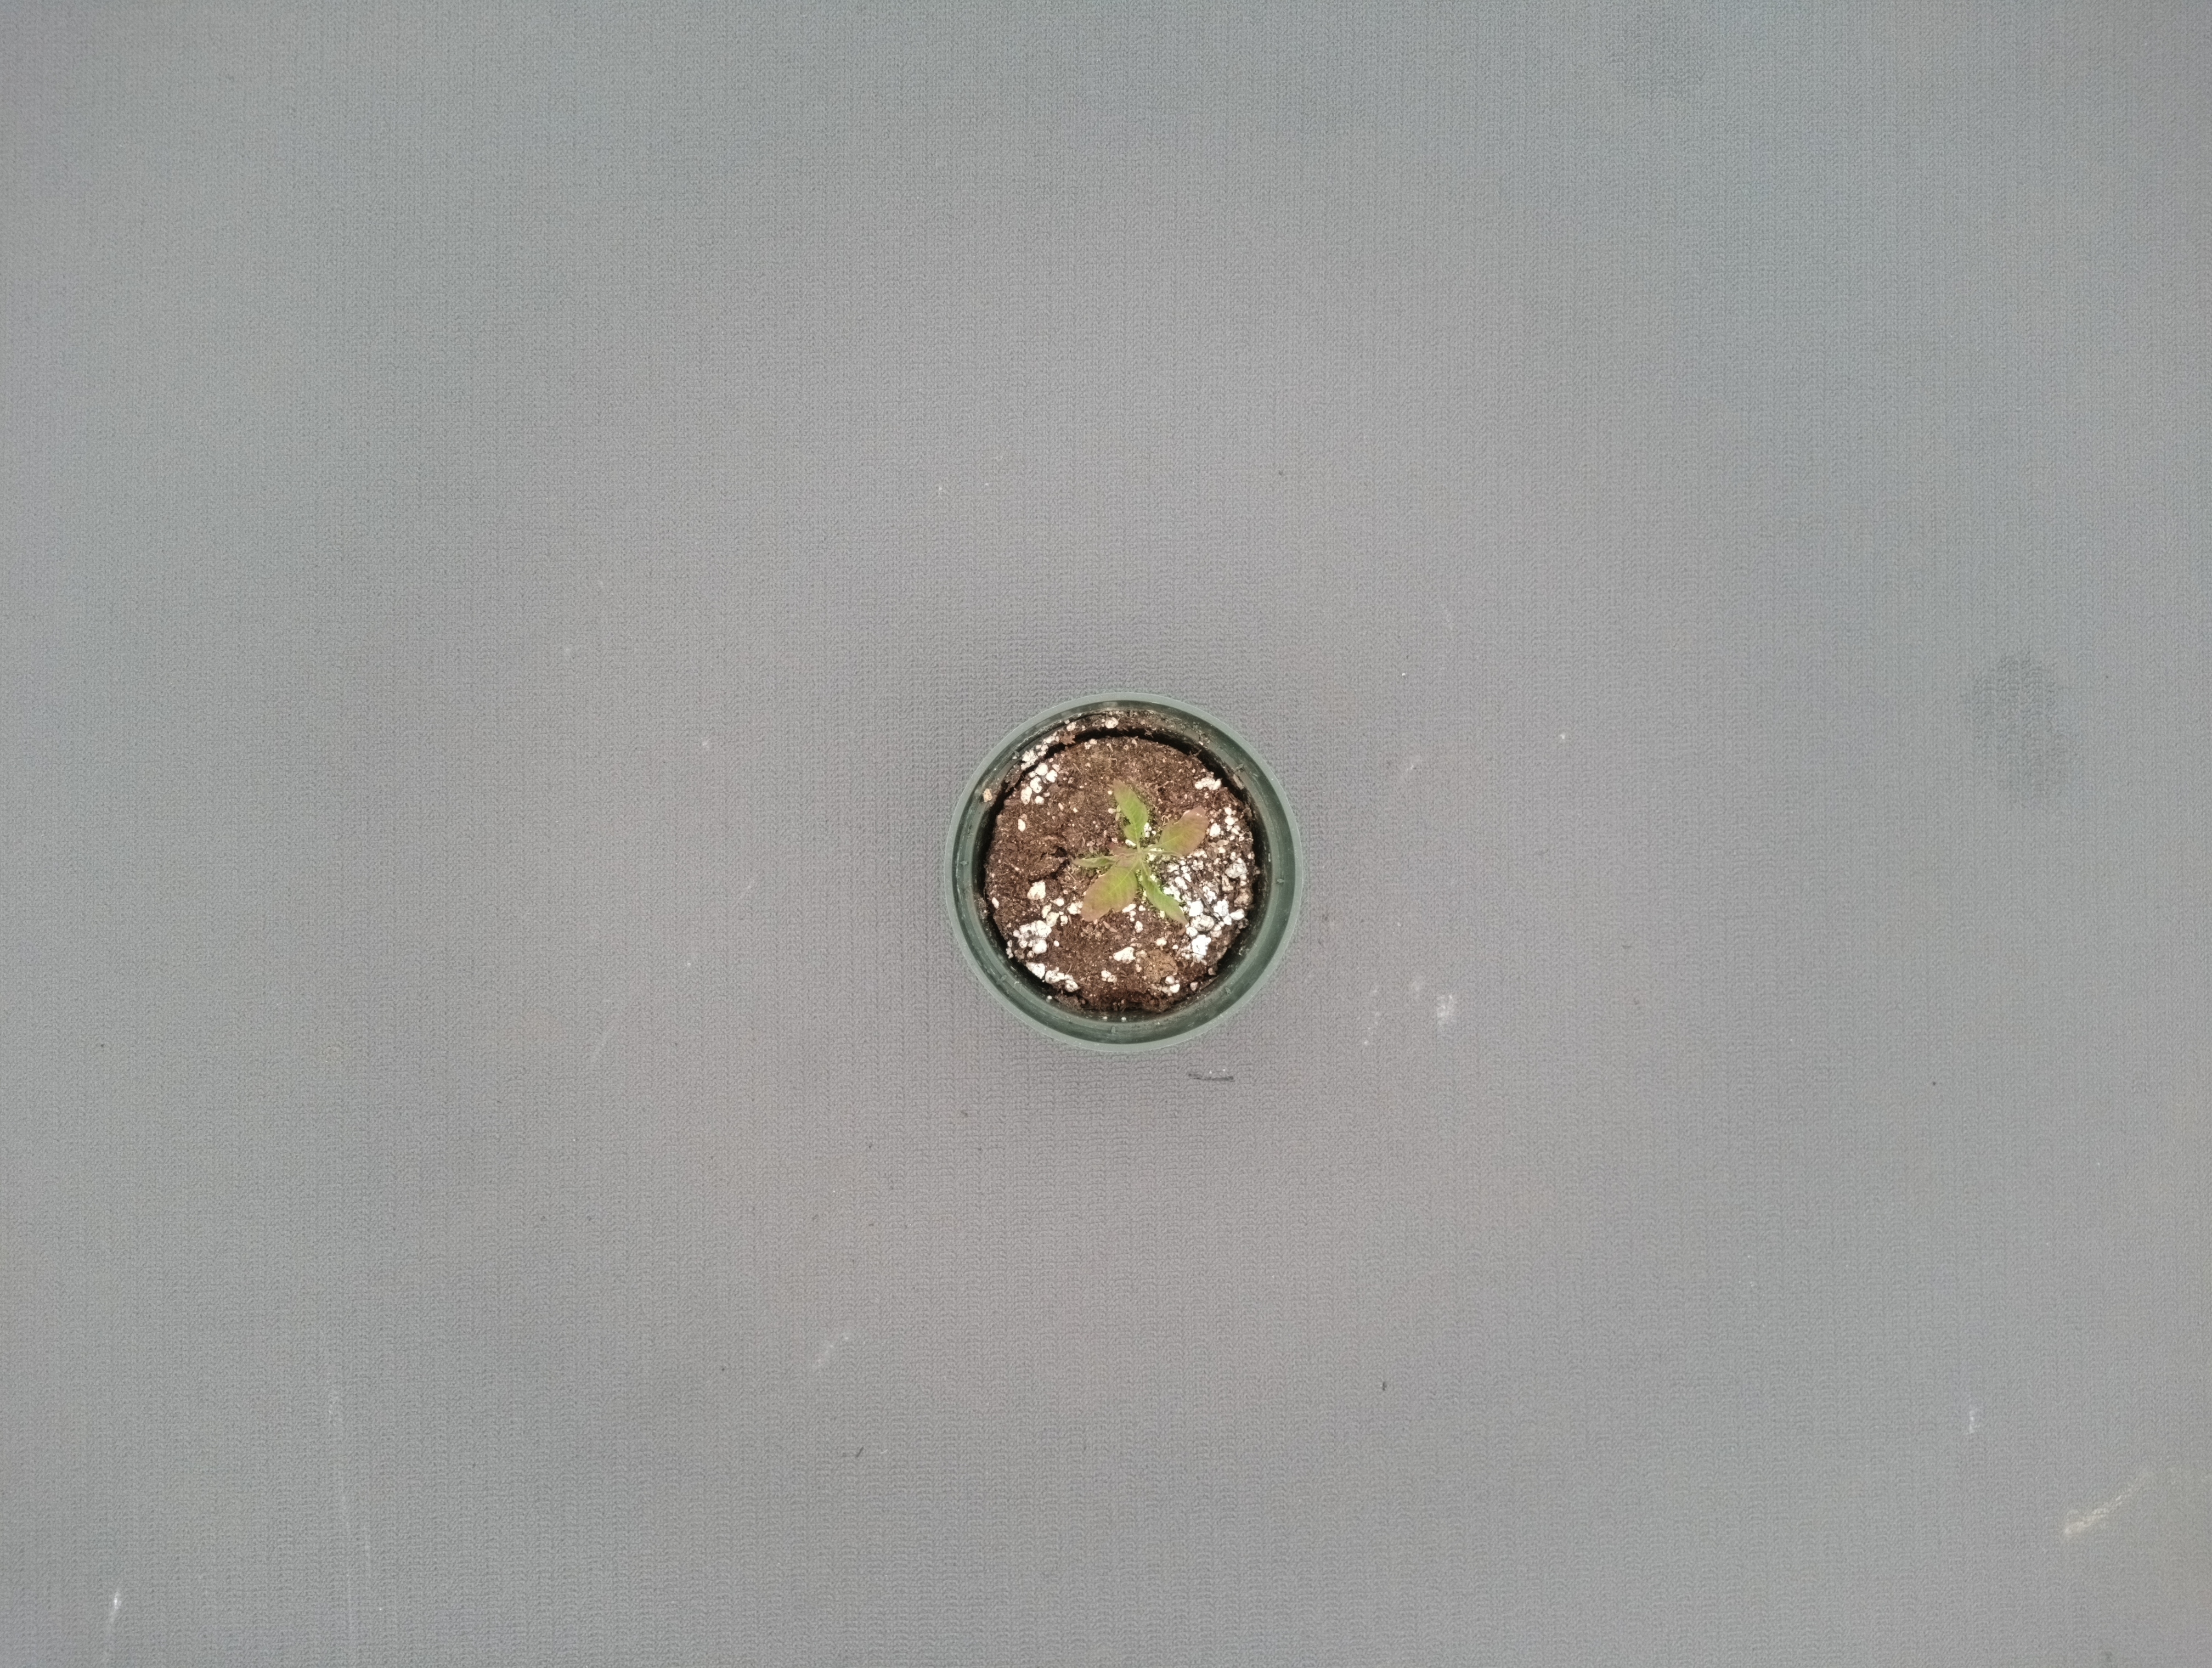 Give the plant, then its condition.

waterhemp, chlorosis only
